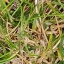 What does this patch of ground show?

grass
